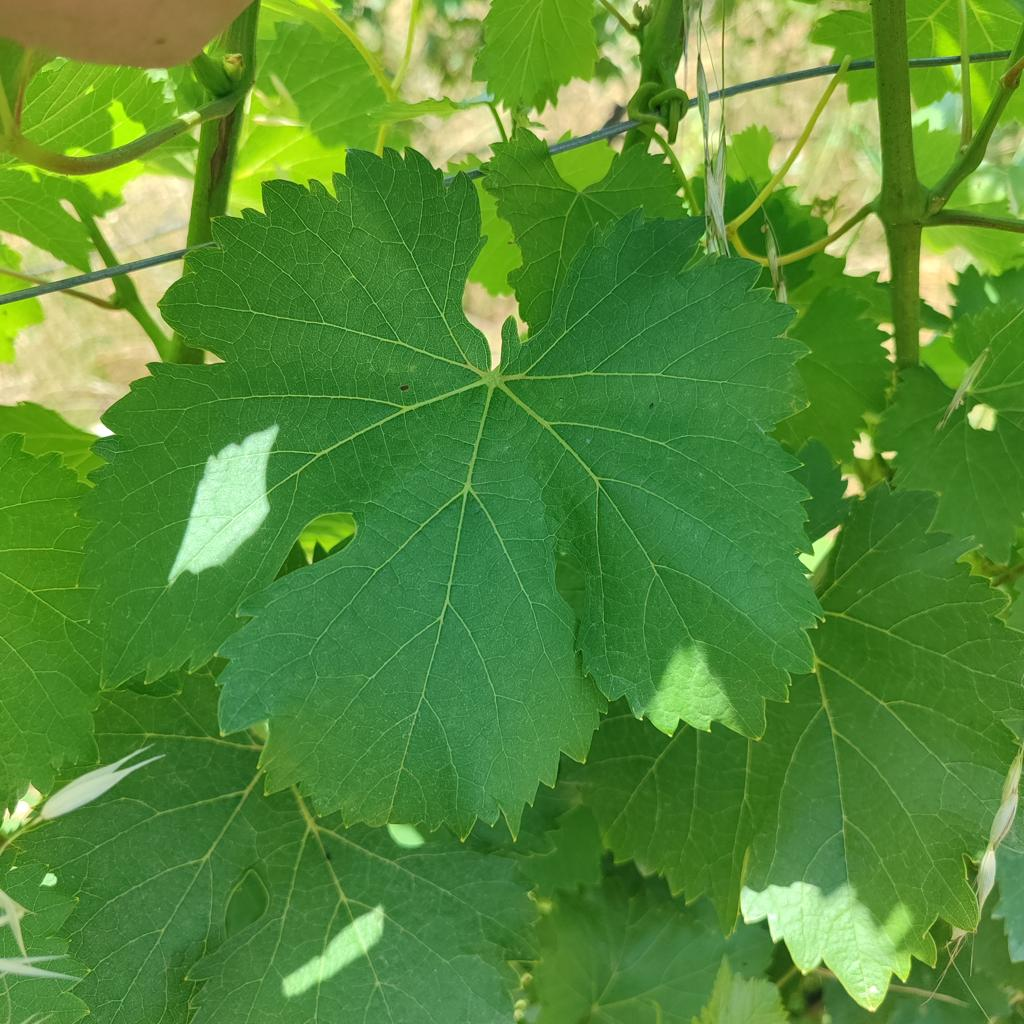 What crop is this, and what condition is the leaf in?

grapevine, healthy
